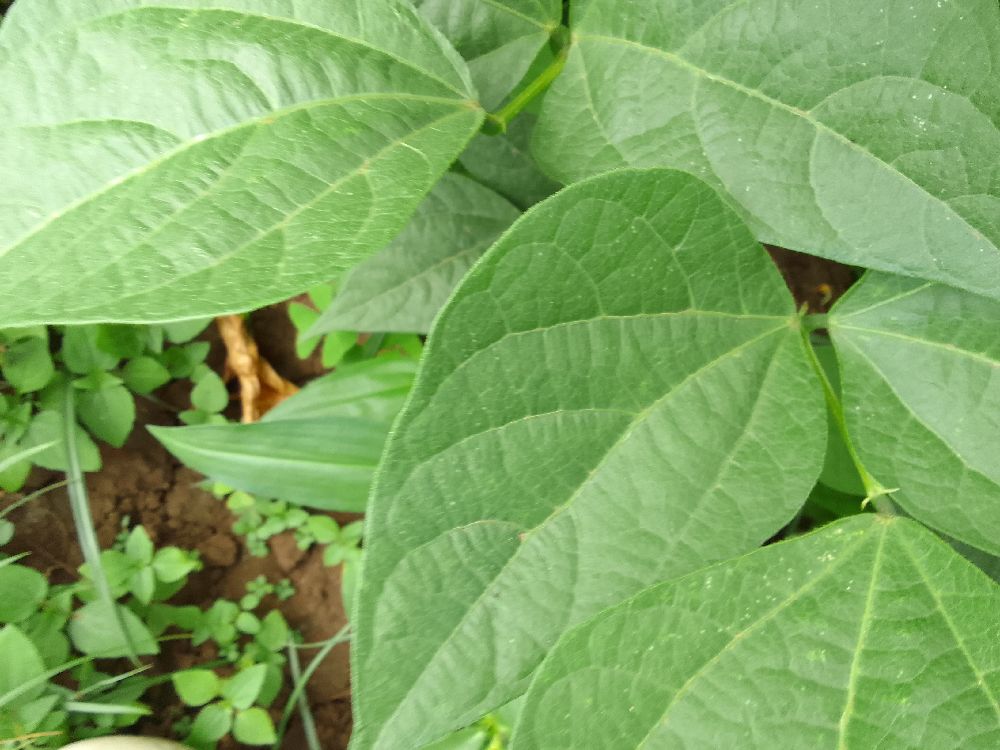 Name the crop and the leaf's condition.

common bean, healthy
